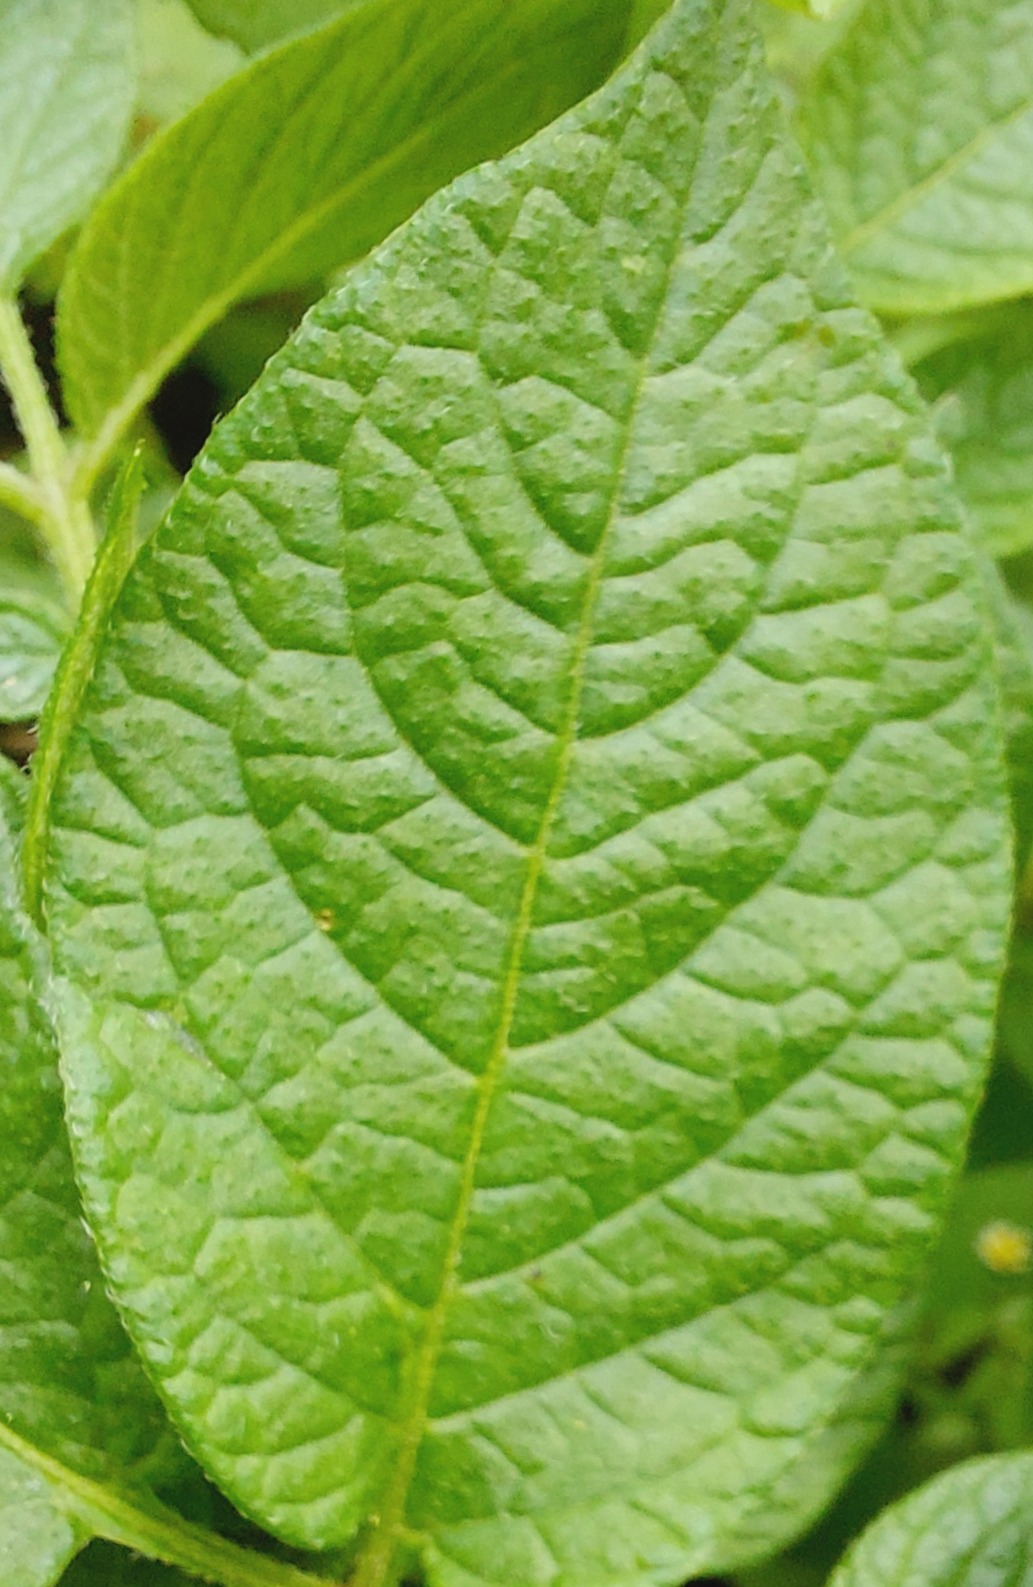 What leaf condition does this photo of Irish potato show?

healthy
